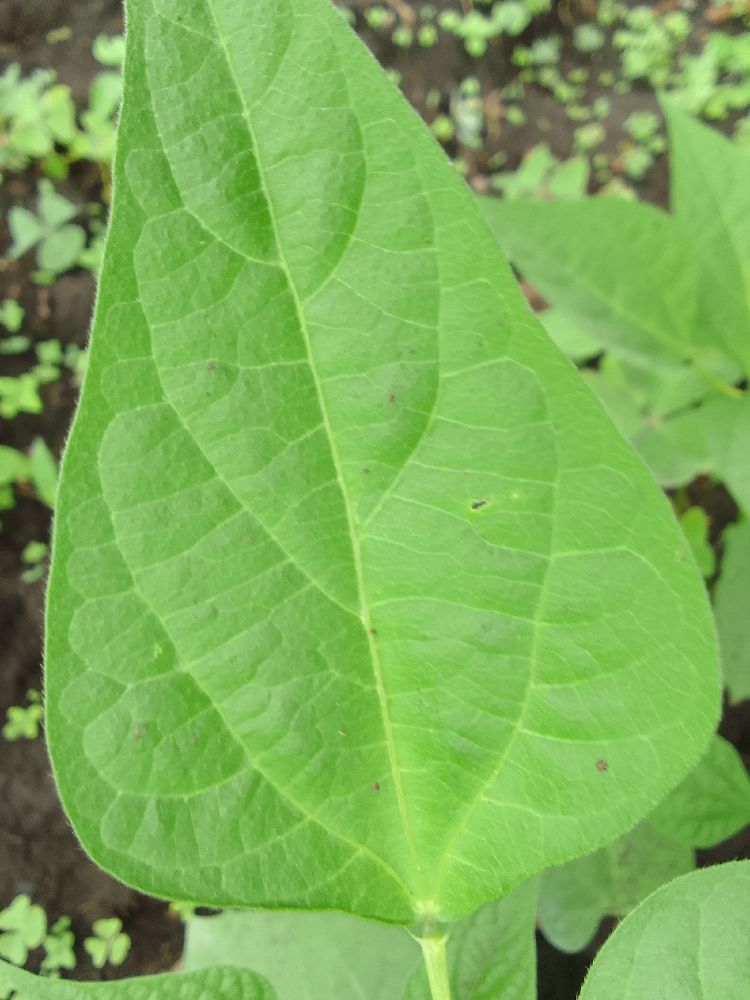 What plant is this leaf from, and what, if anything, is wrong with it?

common bean, healthy
